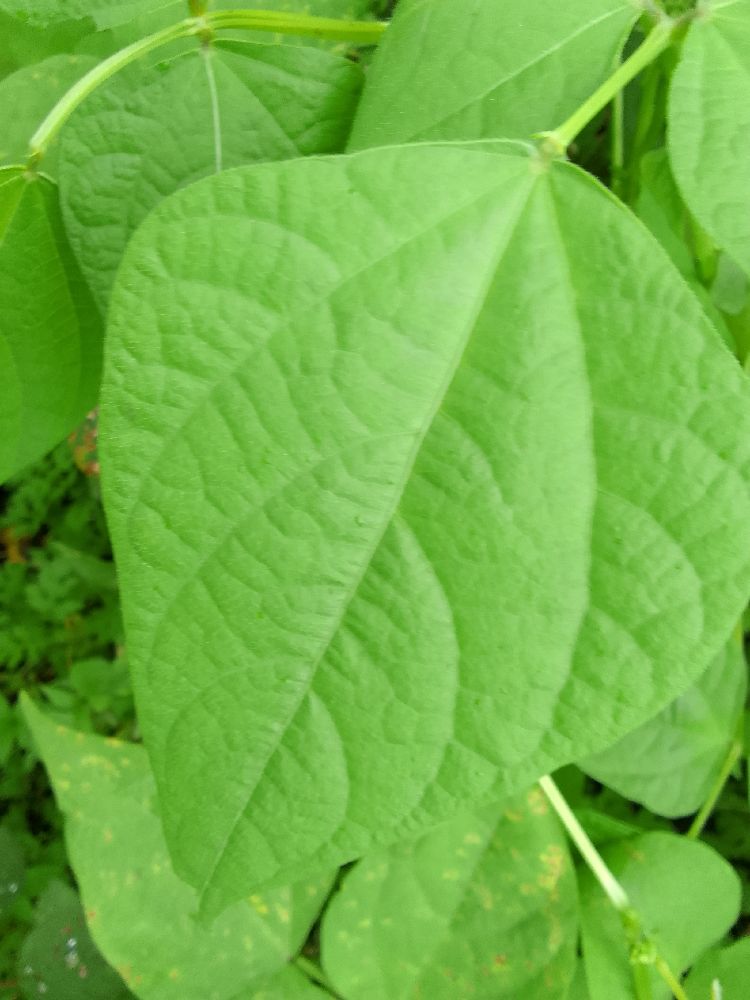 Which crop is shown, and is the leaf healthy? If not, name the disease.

common bean, healthy
